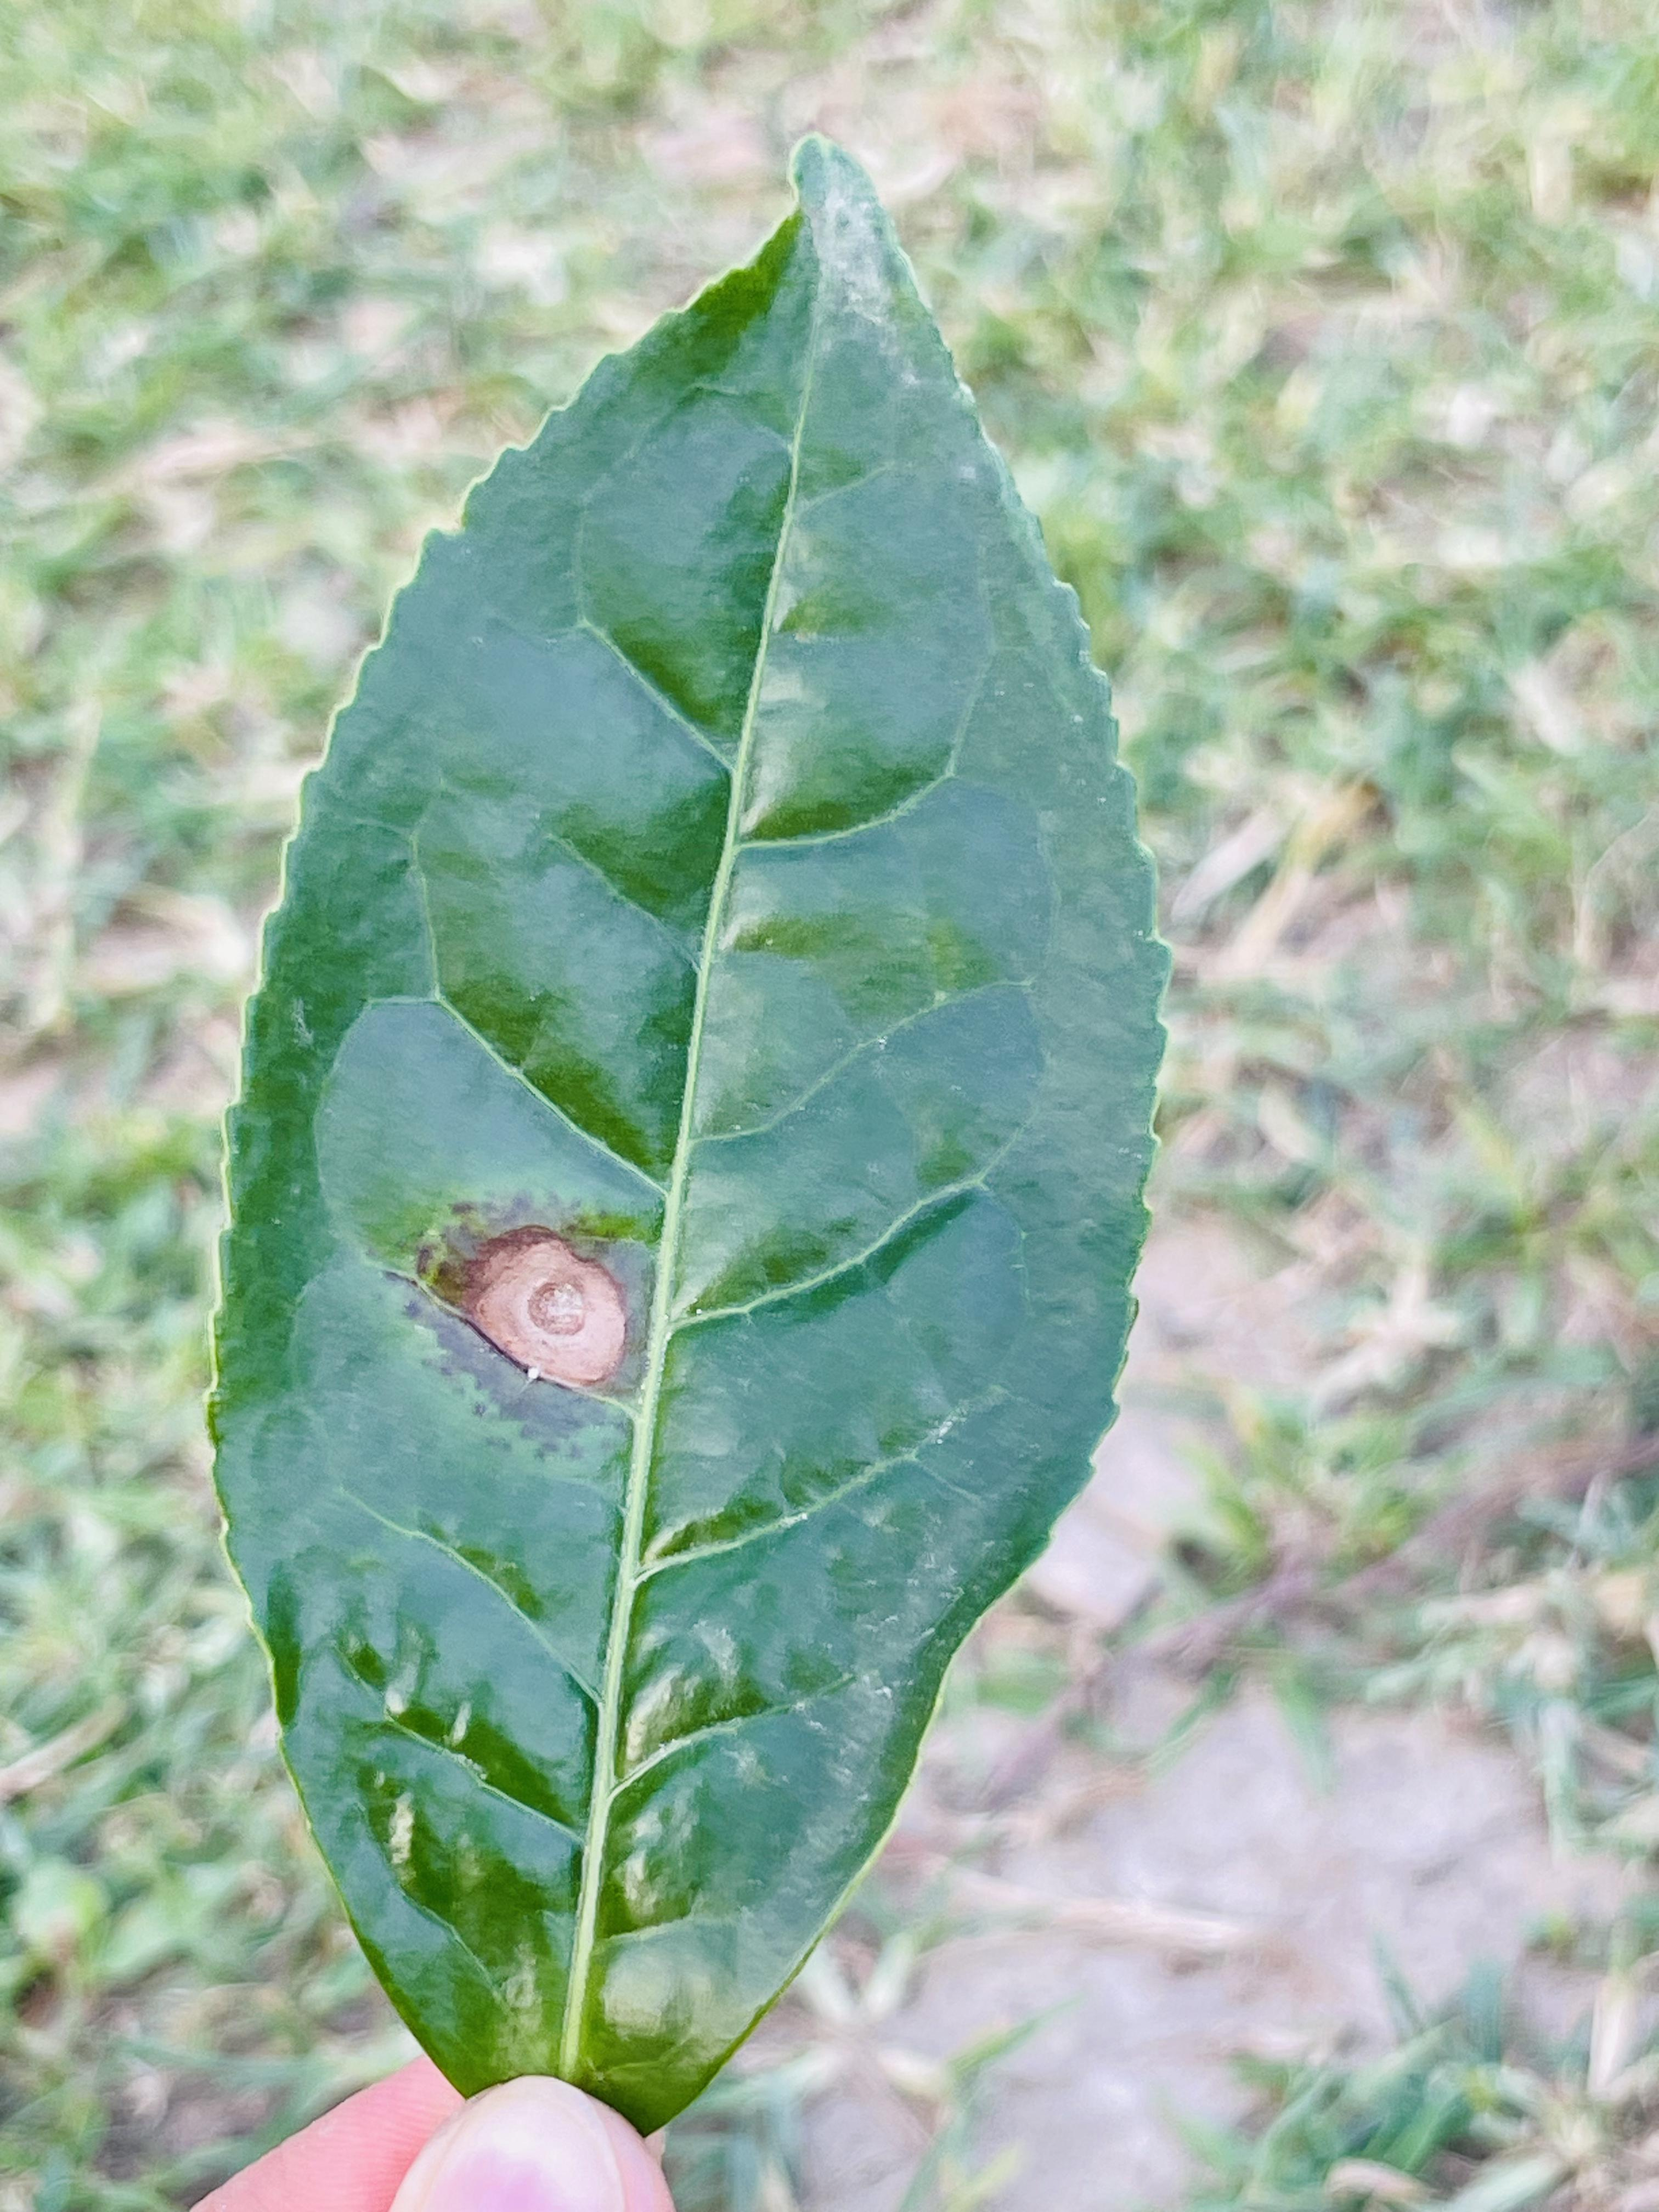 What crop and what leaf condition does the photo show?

tea, blight
